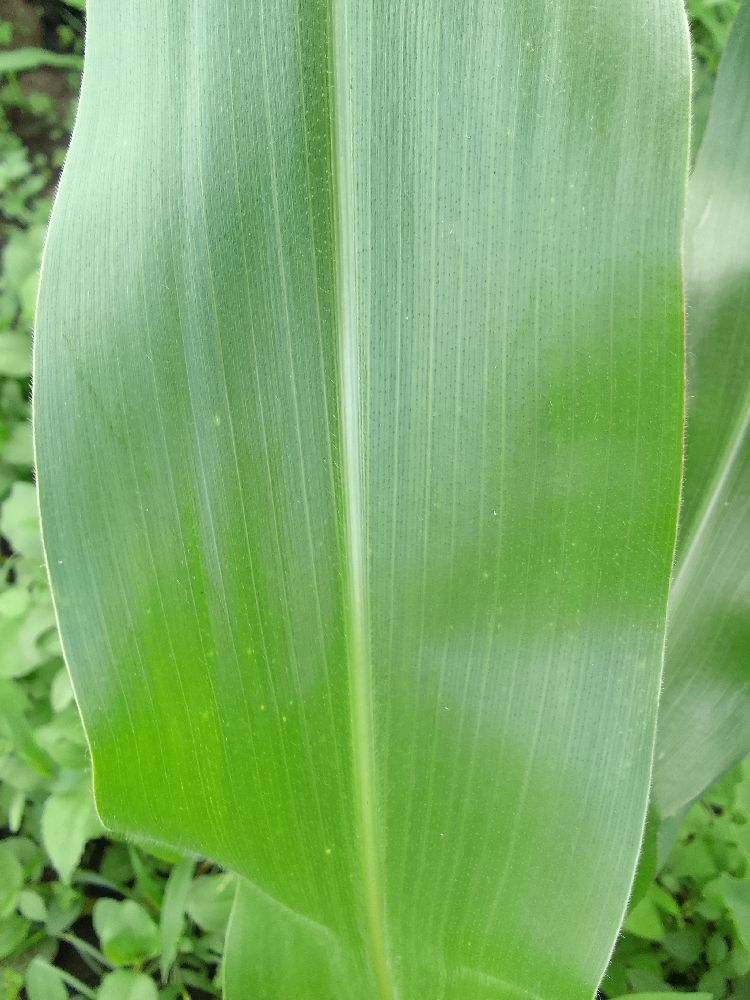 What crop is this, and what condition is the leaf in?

maize, healthy
